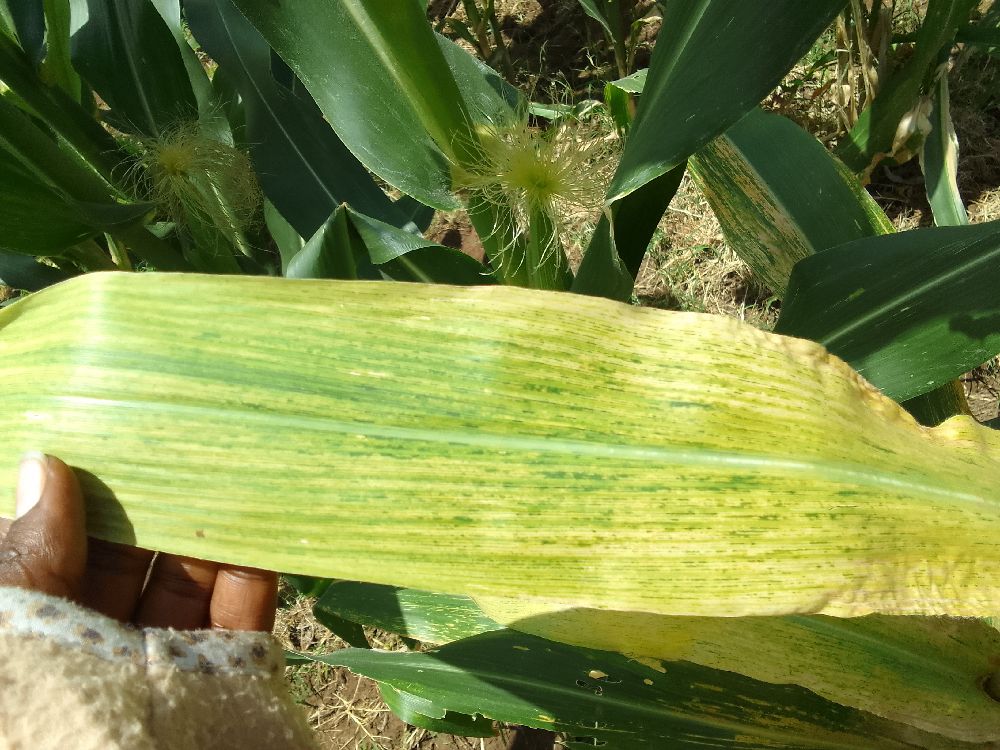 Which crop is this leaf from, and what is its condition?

maize, maize lethal necrosis
